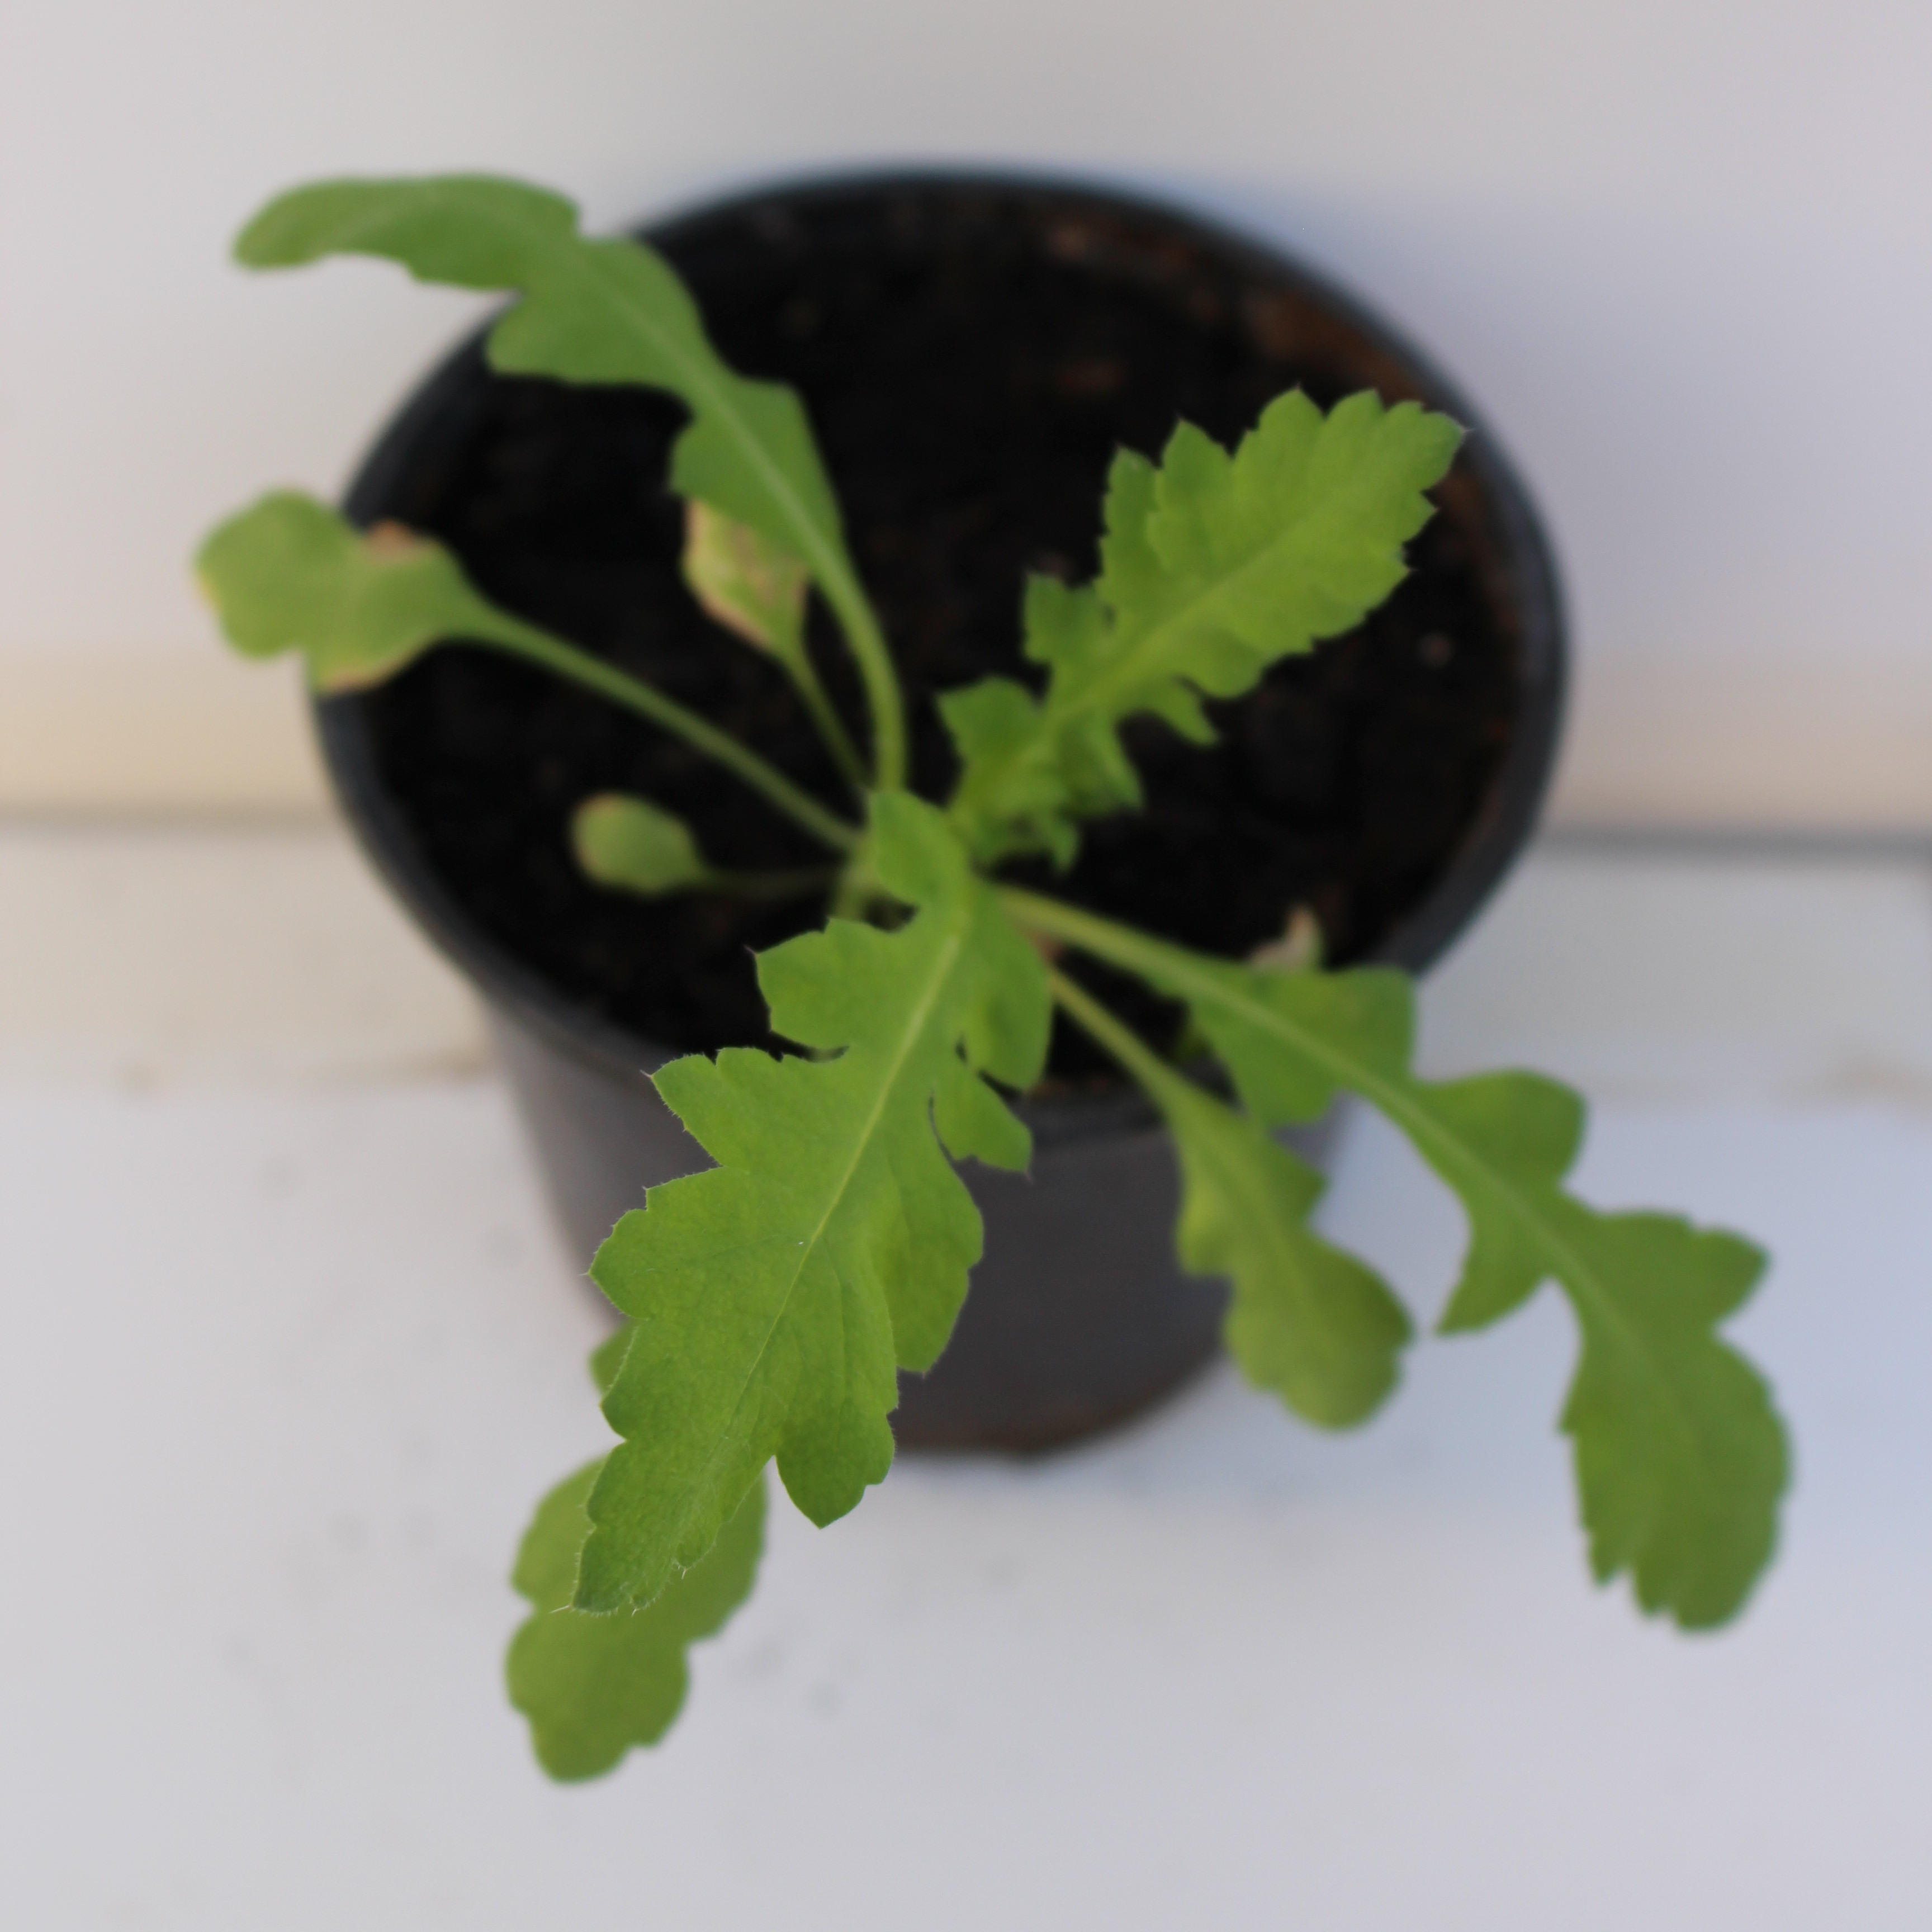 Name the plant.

Papaver rhoeas
